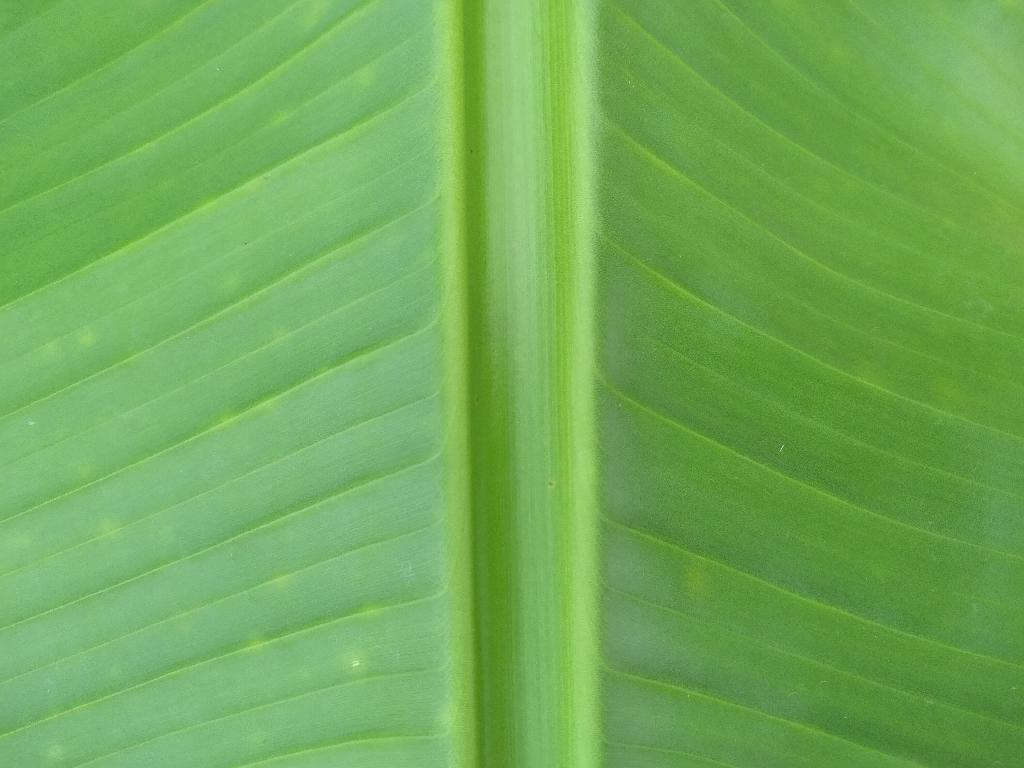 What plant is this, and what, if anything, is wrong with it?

banana, healthy
